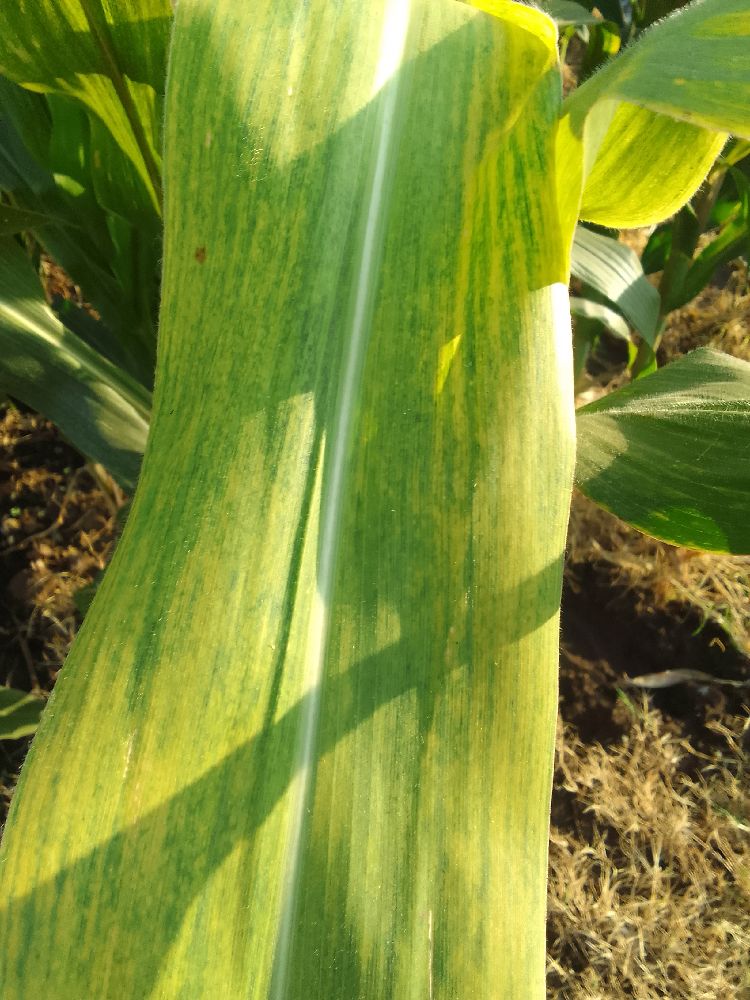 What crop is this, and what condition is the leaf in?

maize, maize lethal necrosis
